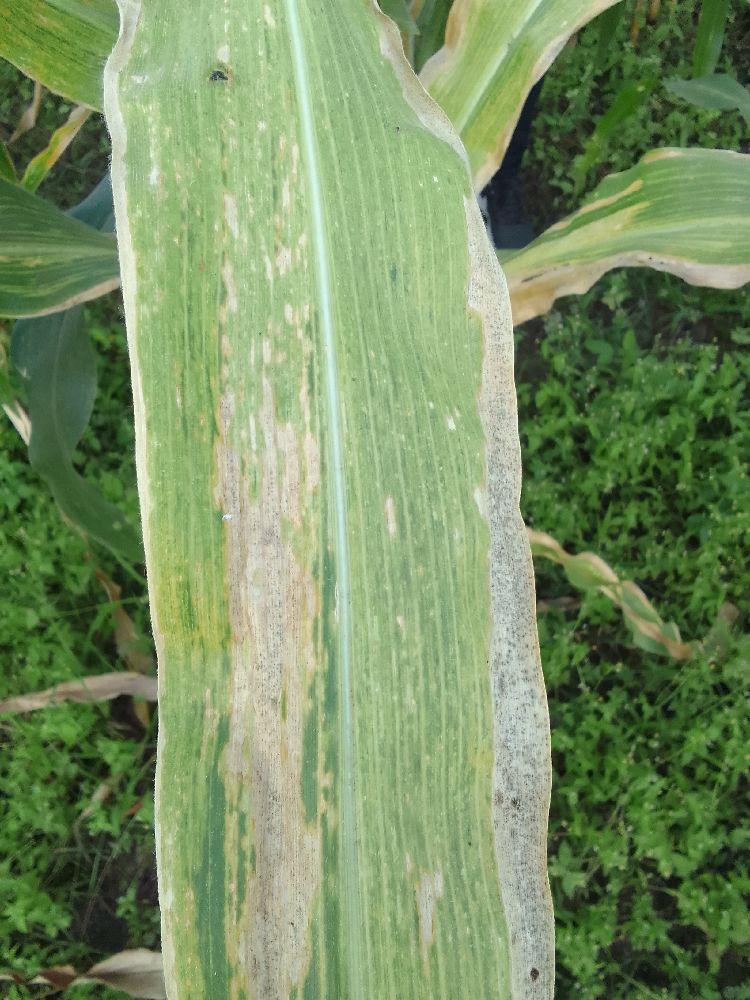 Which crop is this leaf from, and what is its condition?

maize, maize lethal necrosis
